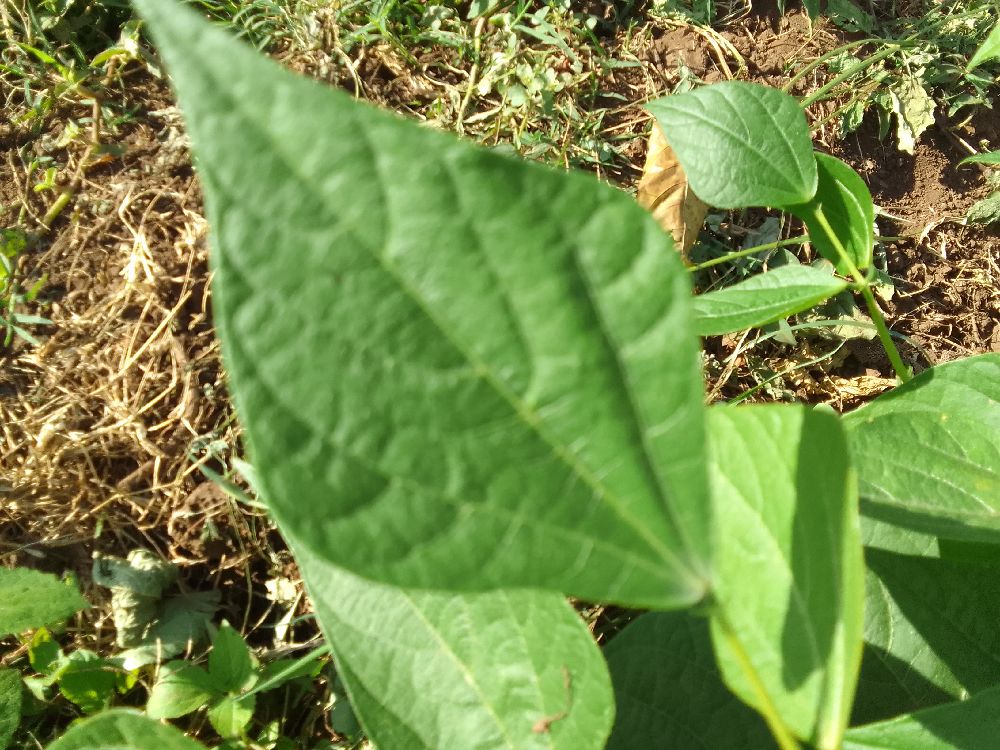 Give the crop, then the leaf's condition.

common bean, healthy
